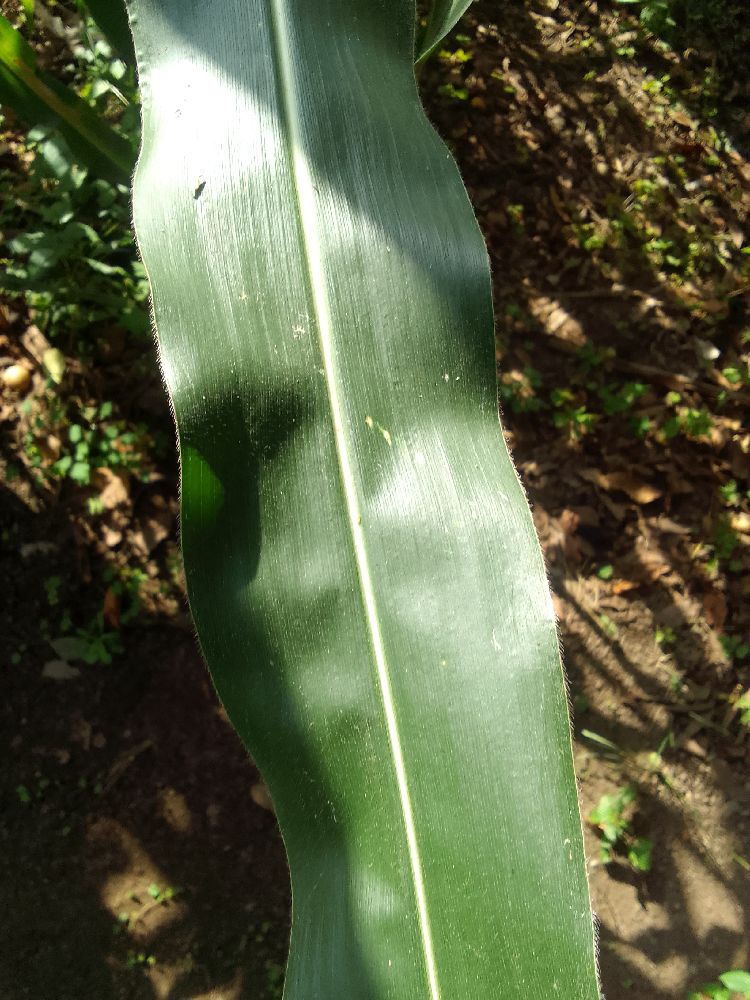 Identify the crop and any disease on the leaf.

maize, healthy
